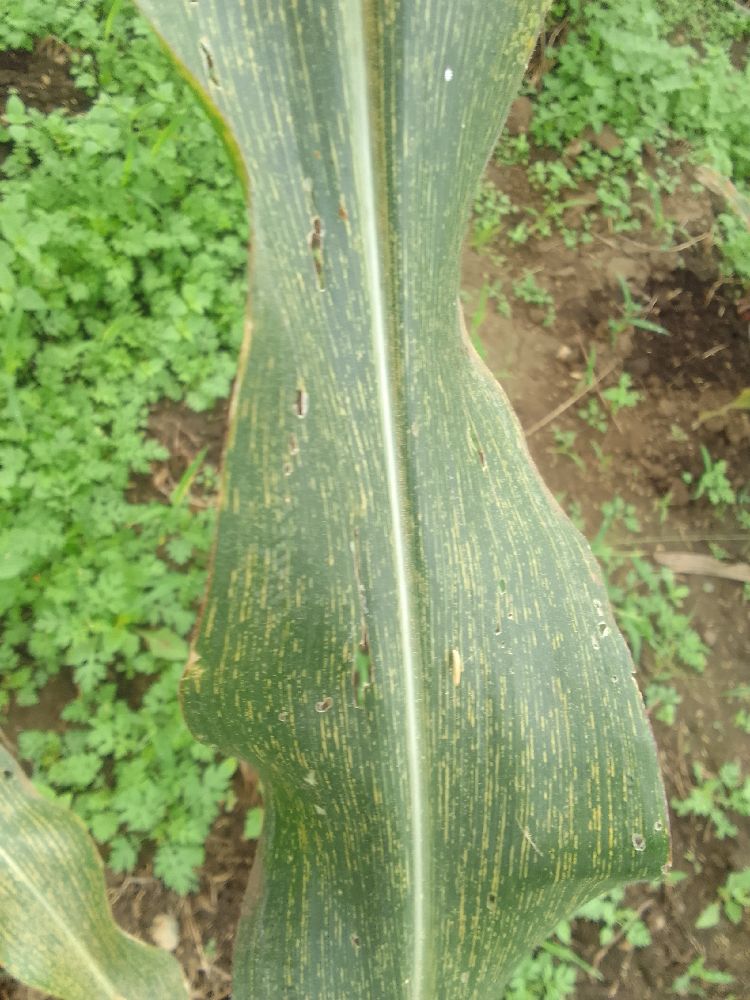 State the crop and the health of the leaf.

maize, maize streak virus
